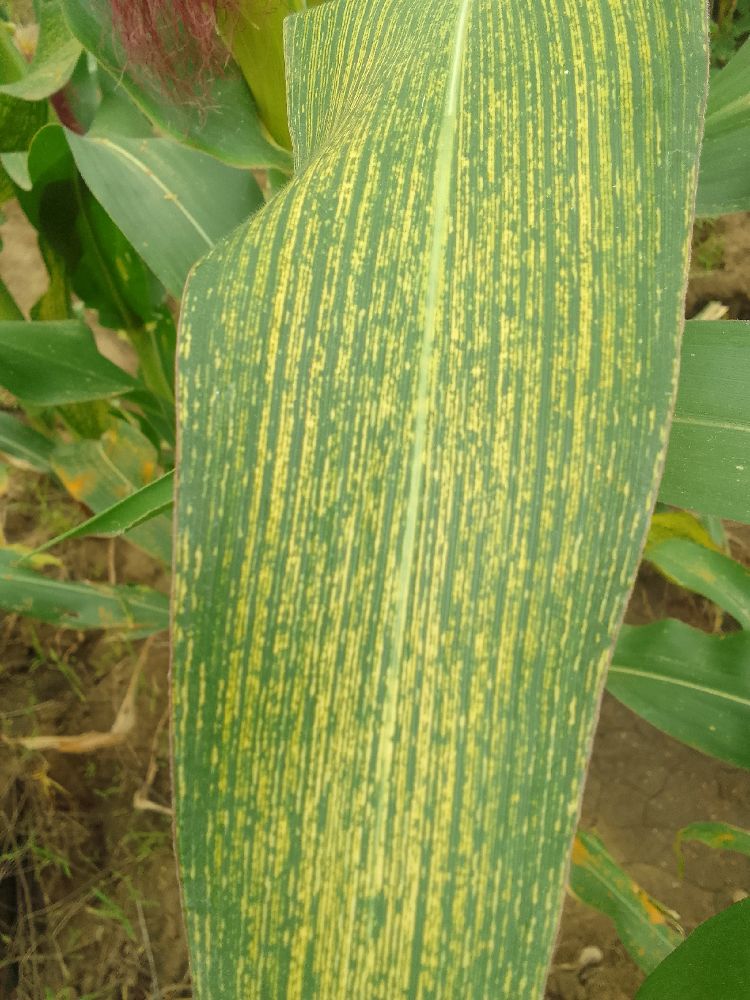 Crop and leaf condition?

maize, maize streak virus
